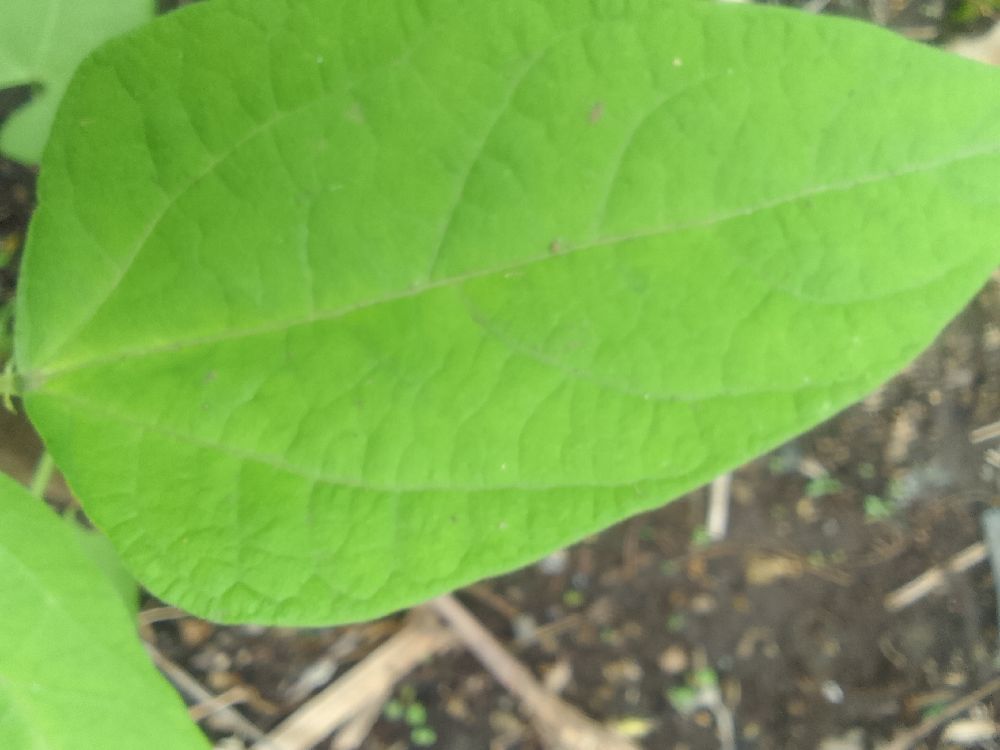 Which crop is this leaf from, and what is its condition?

common bean, healthy
